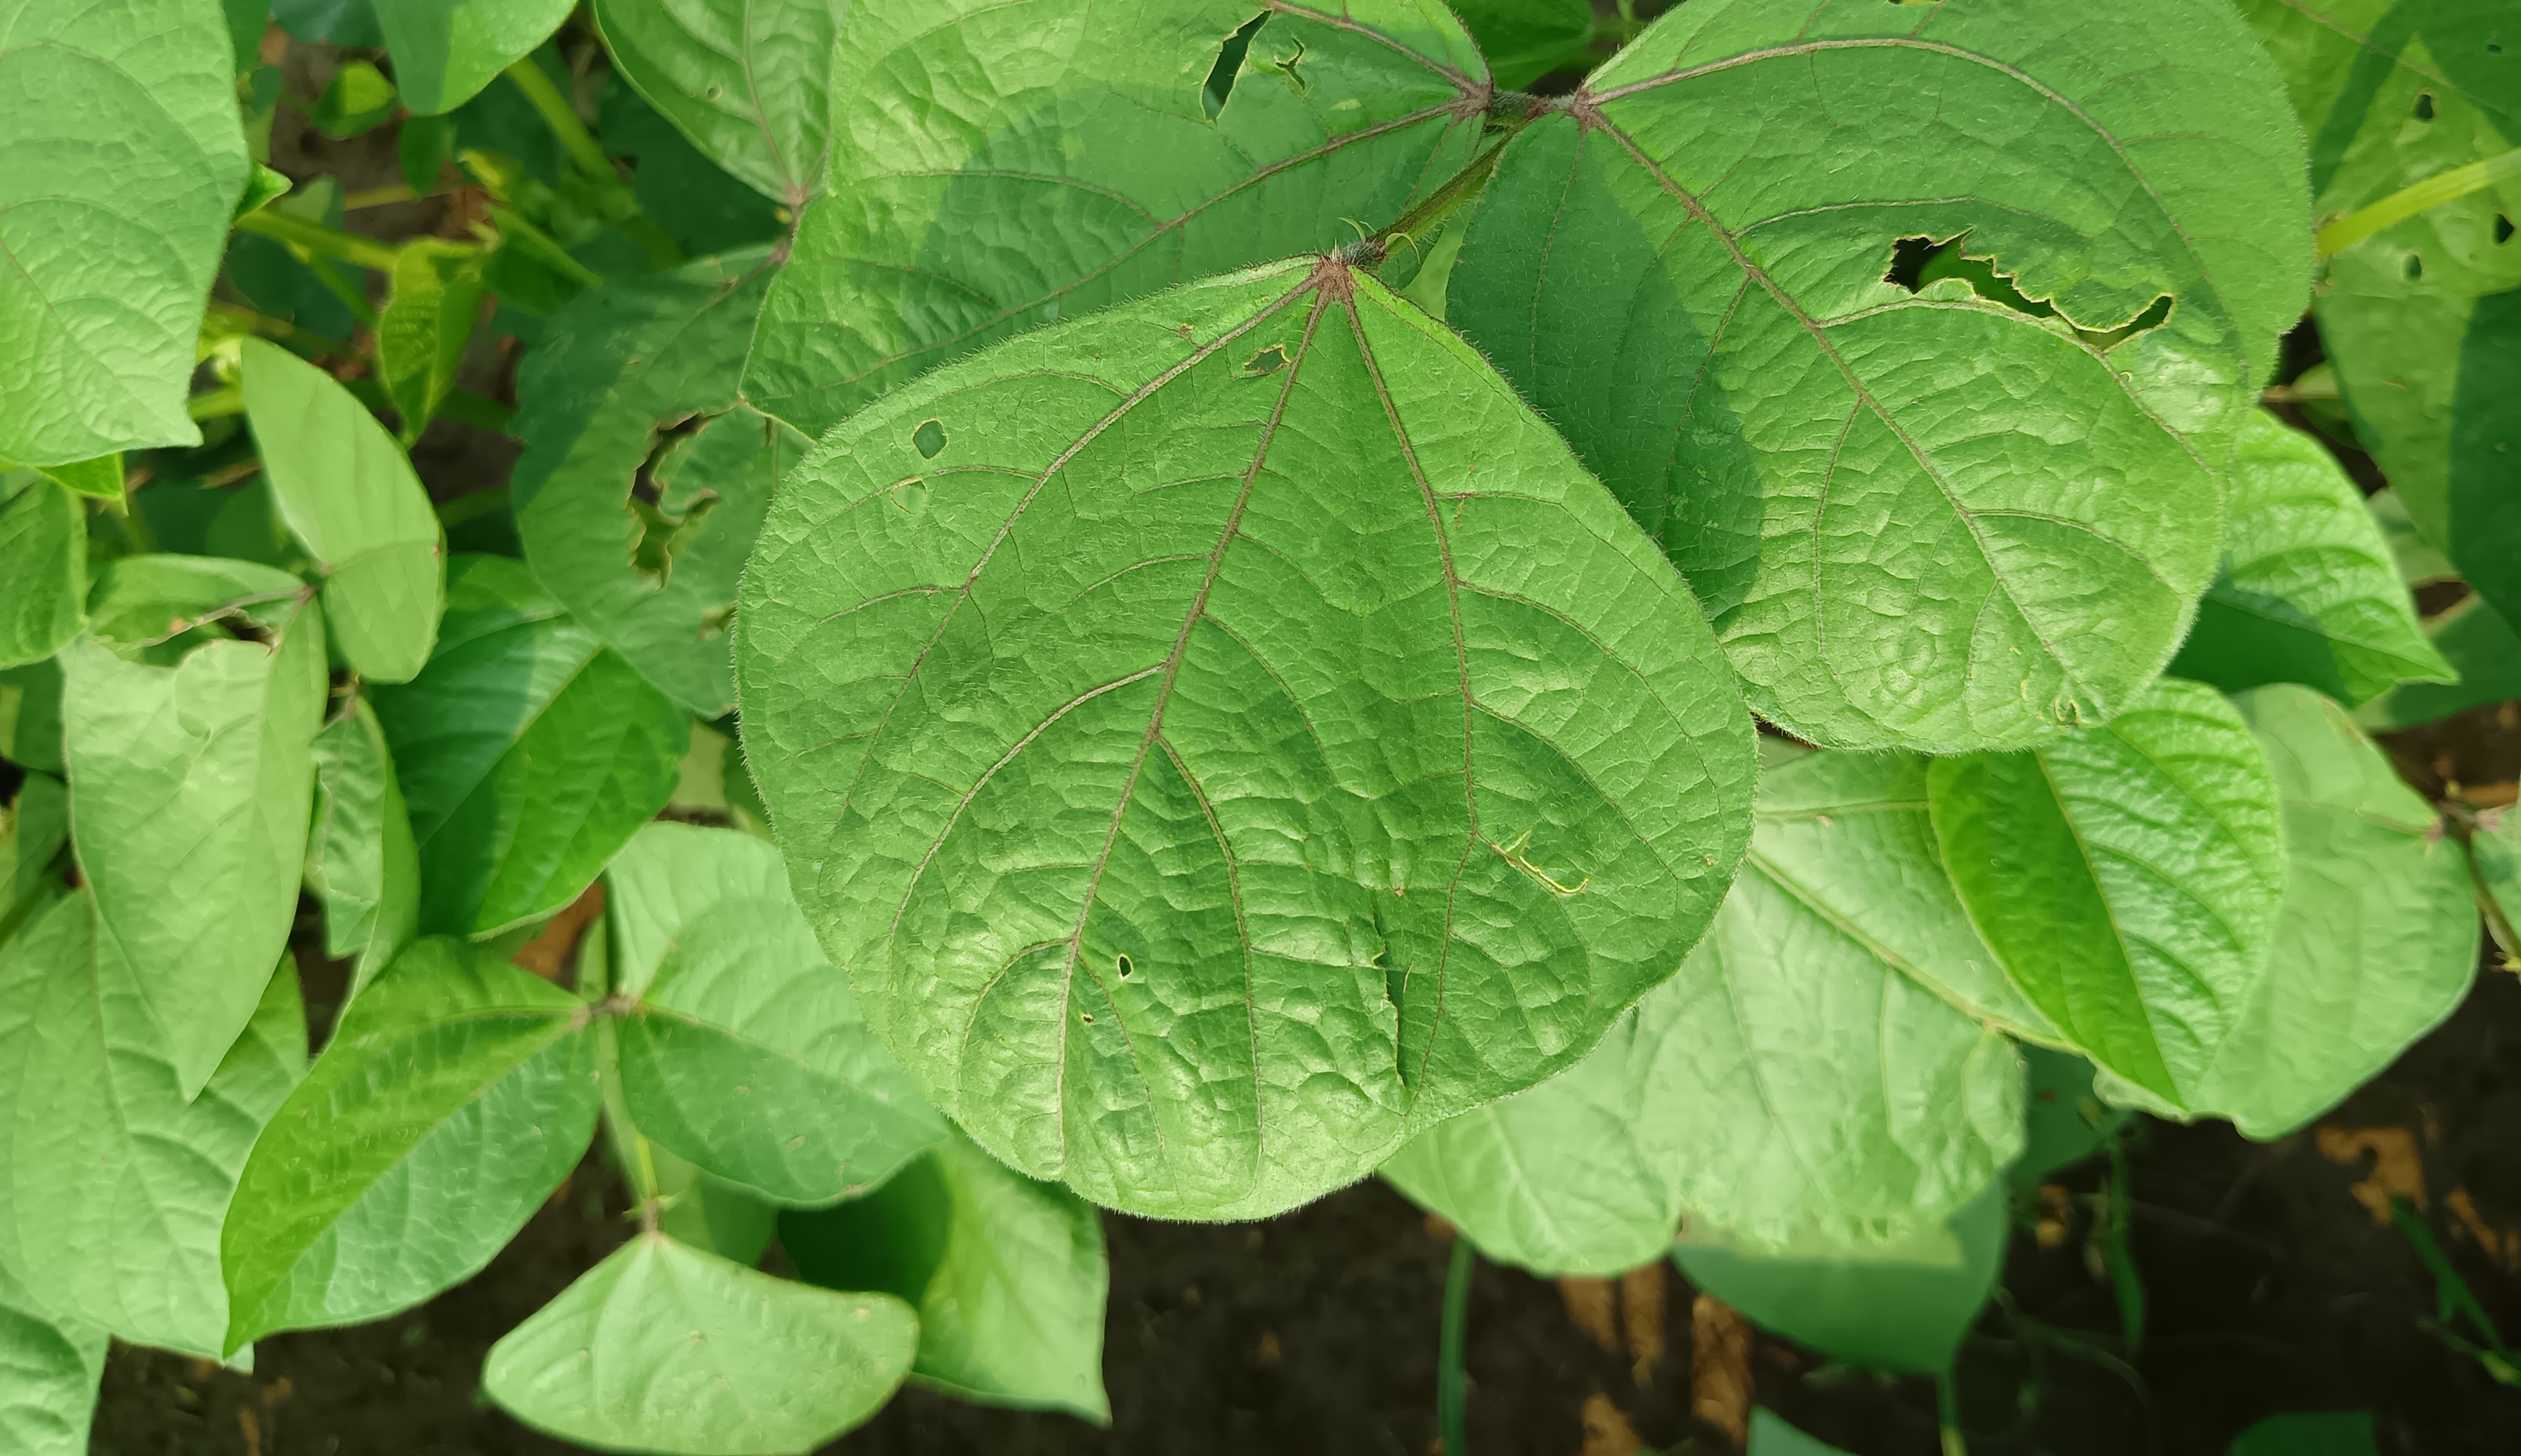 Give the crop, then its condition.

mungbean, healthy
